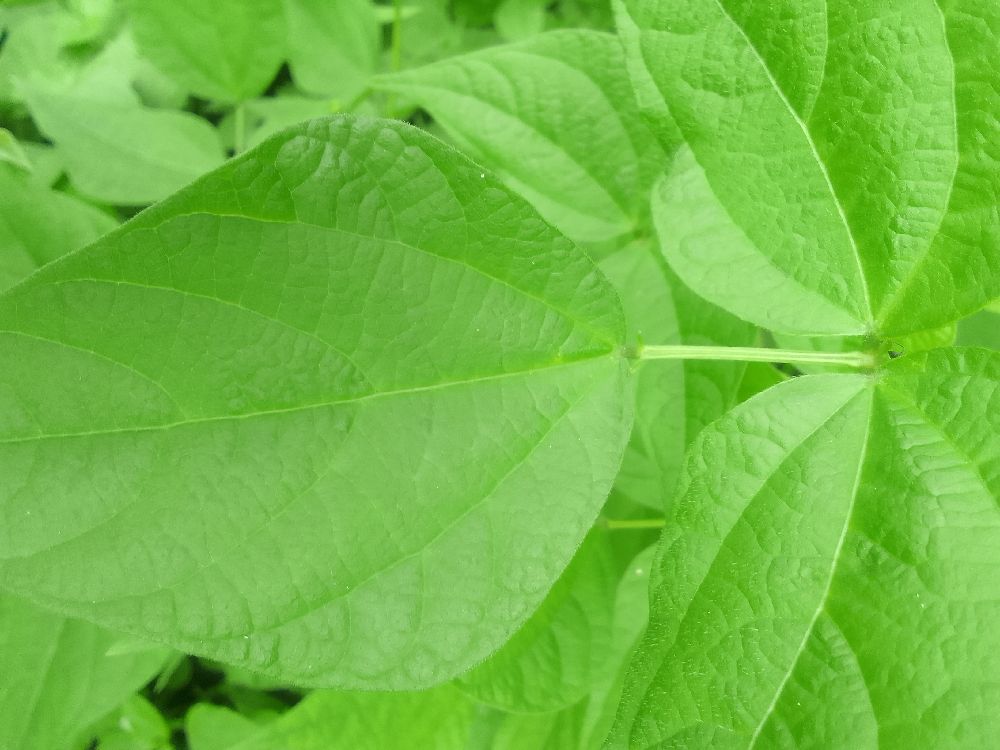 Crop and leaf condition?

common bean, healthy
